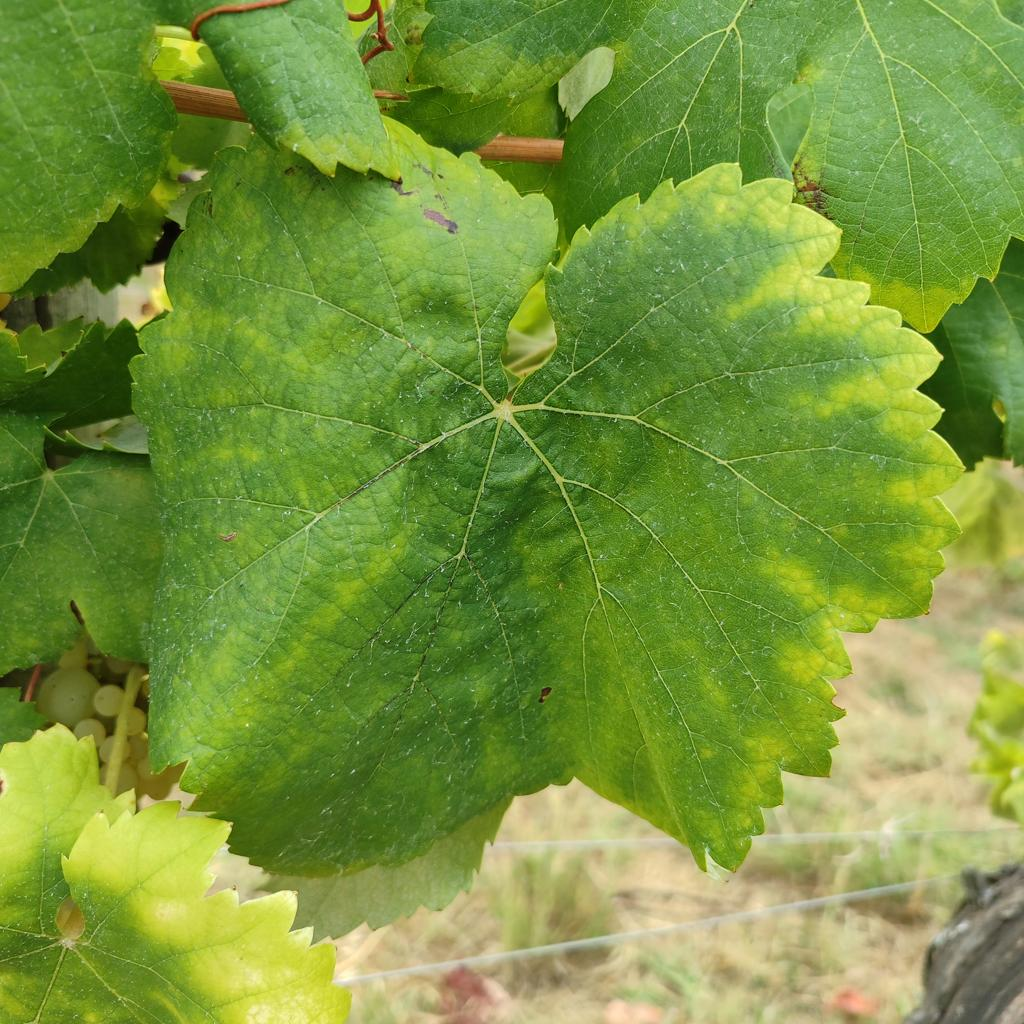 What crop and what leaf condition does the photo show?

grapevine, esca complex
